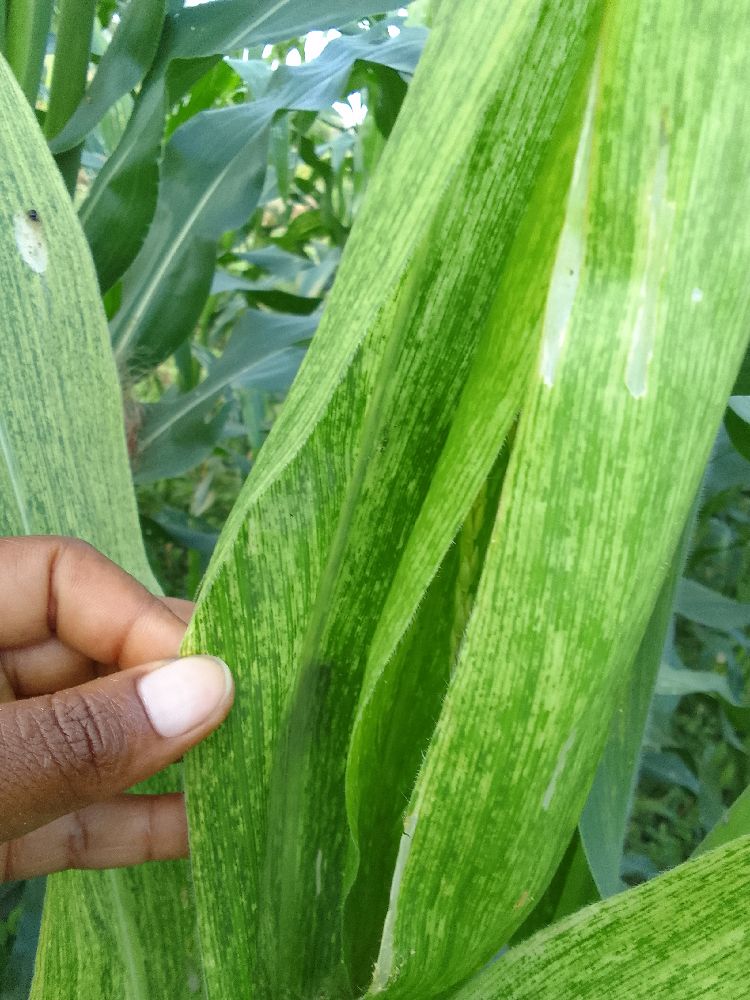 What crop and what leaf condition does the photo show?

maize, maize lethal necrosis
